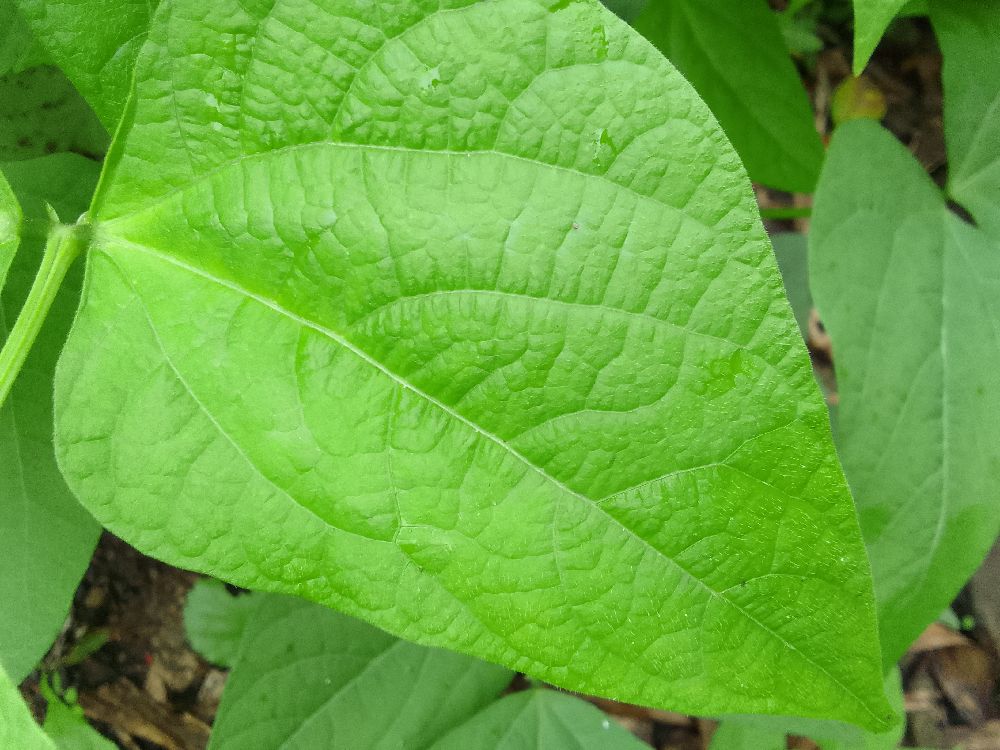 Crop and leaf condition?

common bean, healthy
